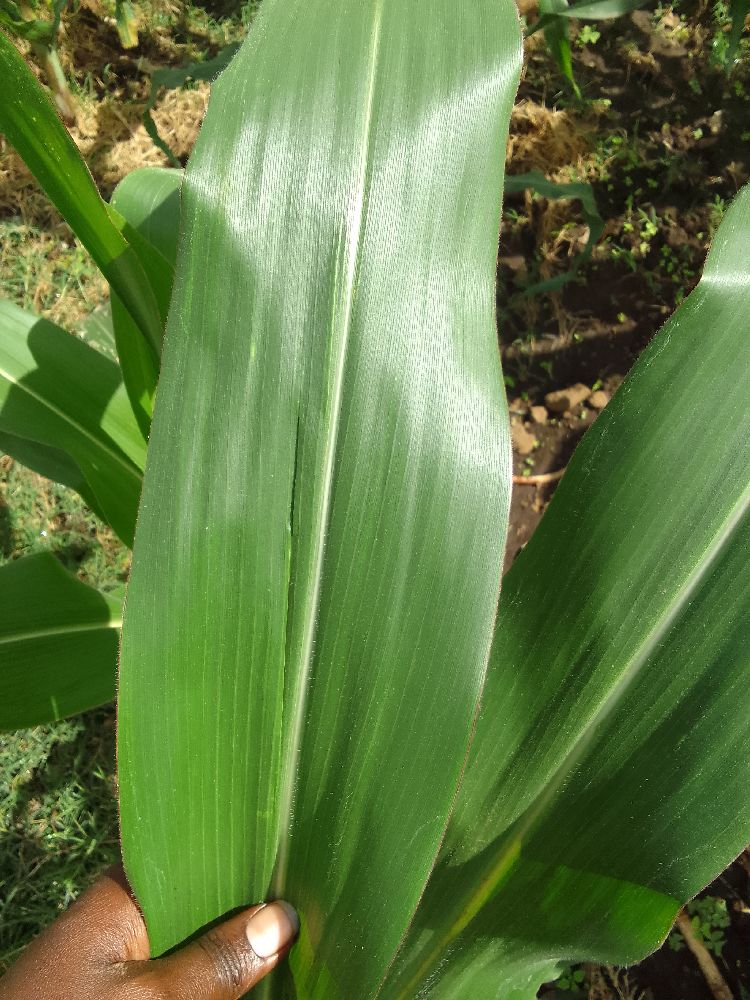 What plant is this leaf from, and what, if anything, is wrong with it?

maize, healthy
